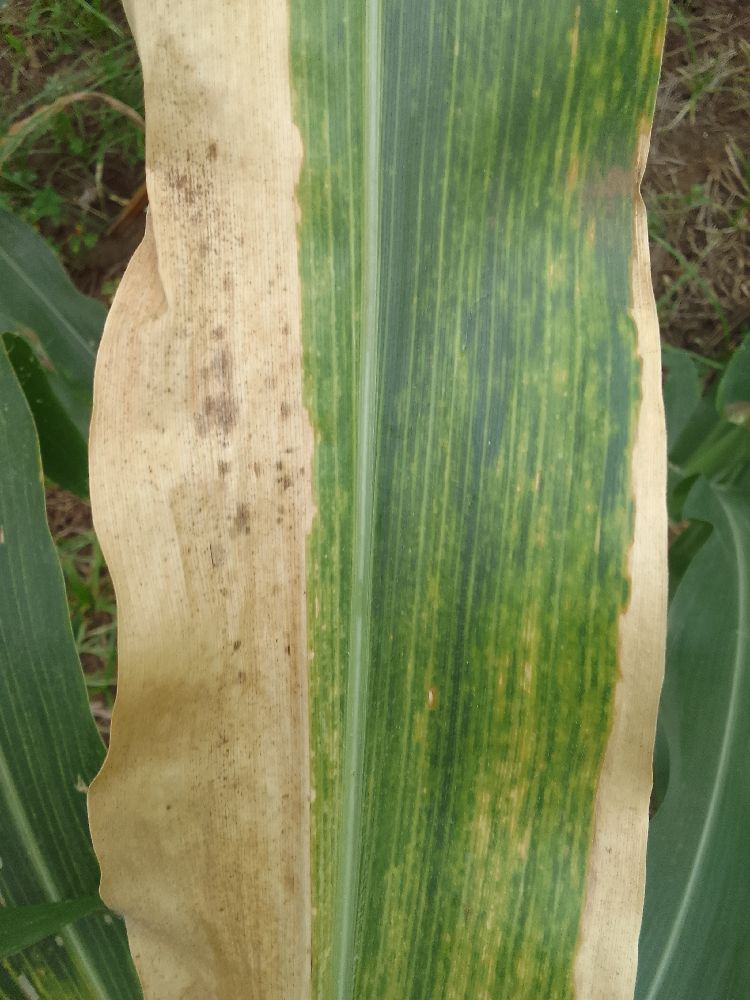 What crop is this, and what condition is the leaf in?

maize, maize lethal necrosis
